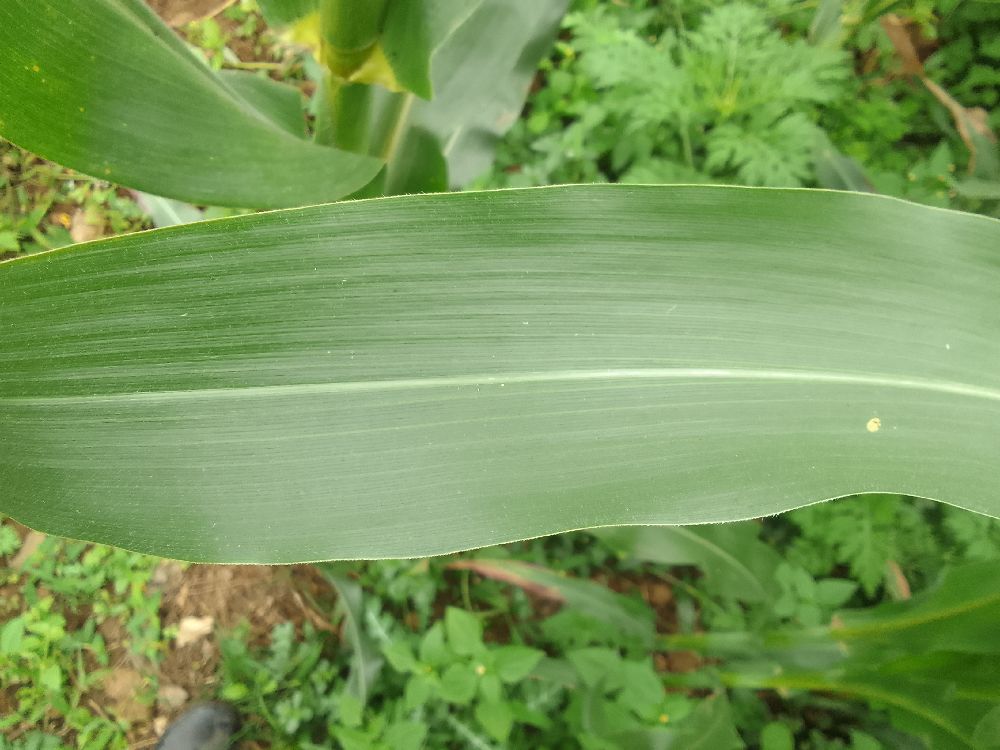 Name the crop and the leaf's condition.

maize, healthy
